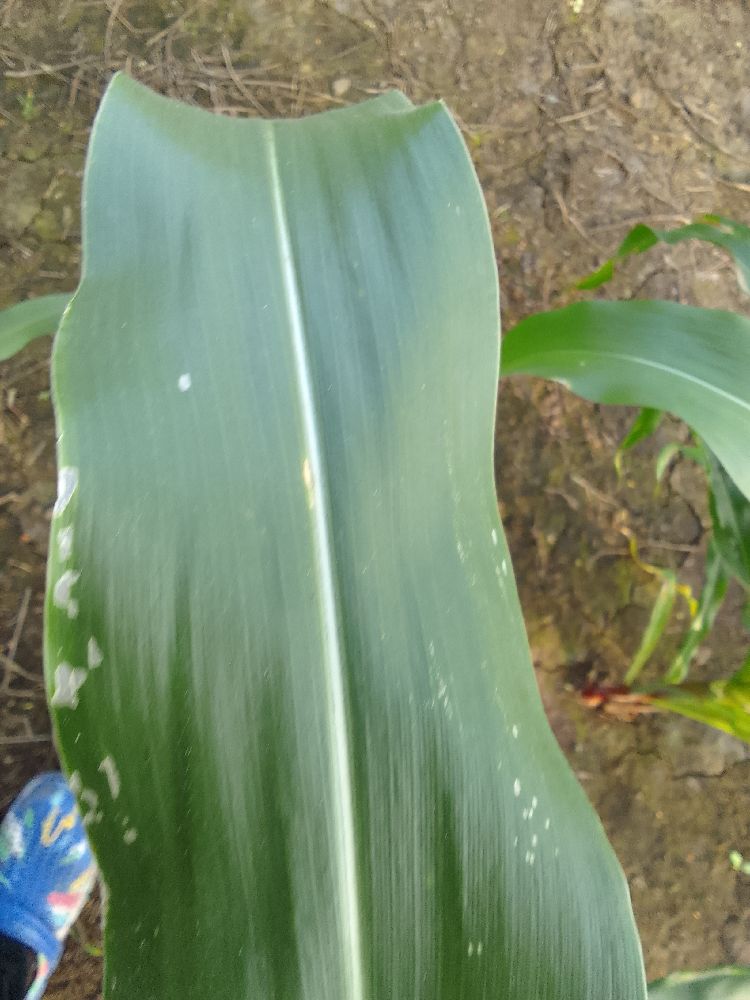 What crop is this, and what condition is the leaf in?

maize, healthy
